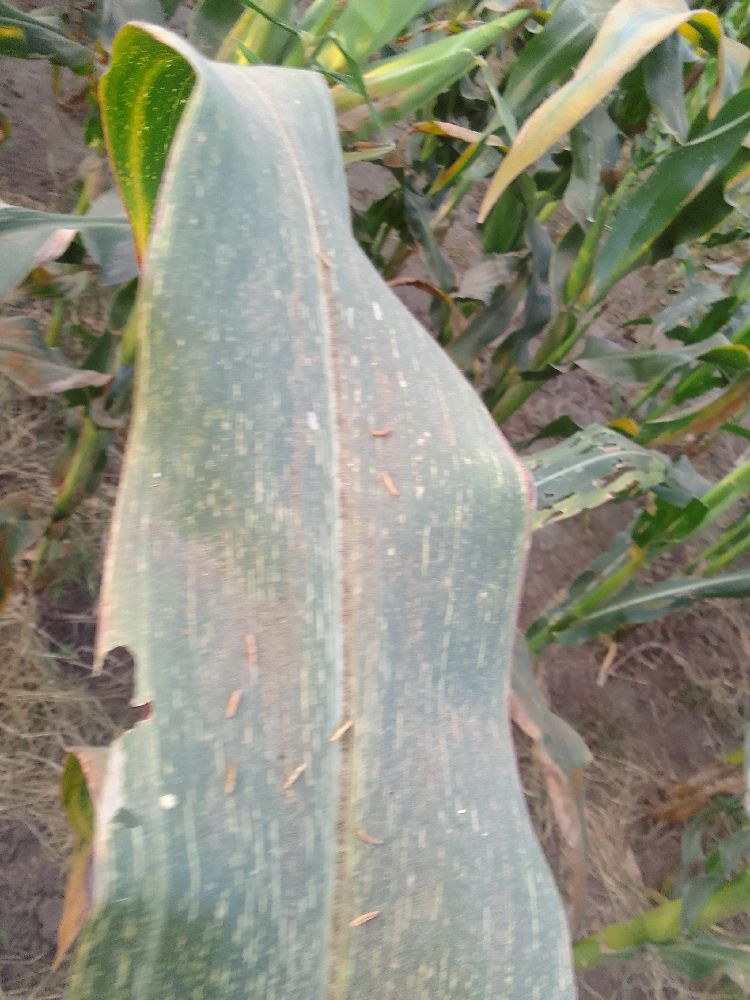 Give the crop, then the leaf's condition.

maize, maize streak virus
